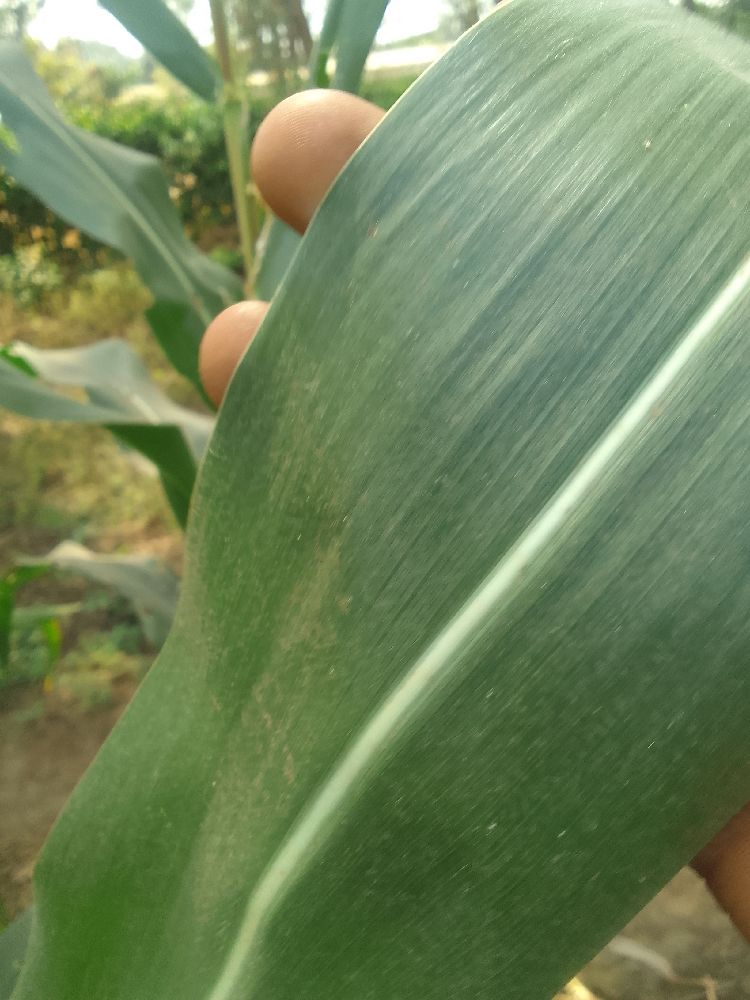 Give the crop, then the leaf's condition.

maize, healthy
